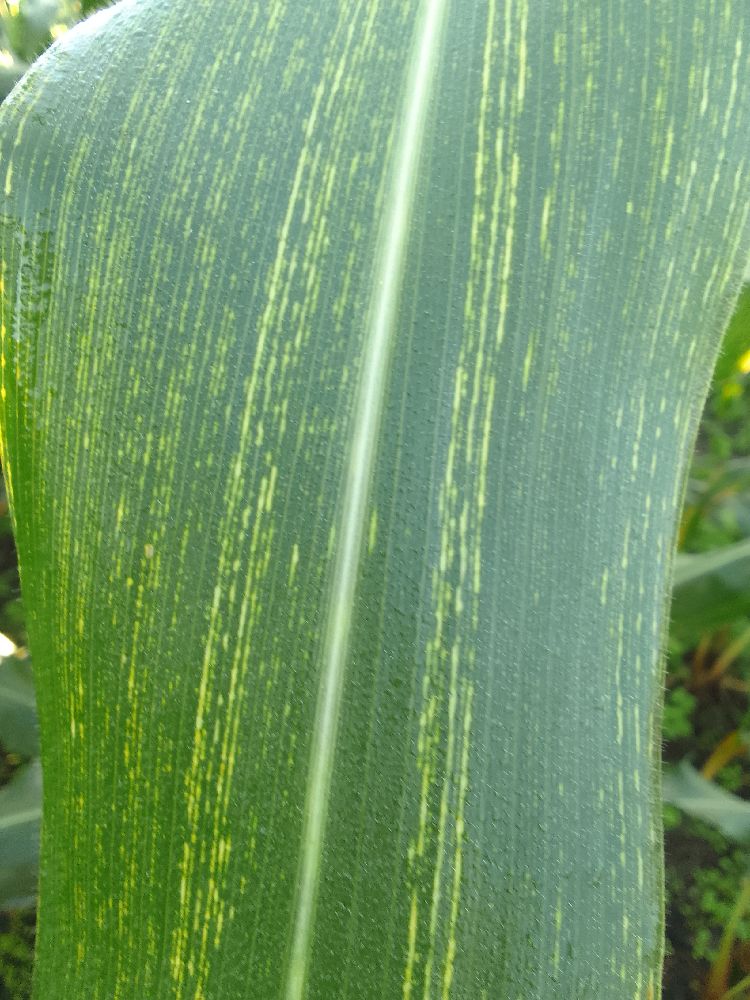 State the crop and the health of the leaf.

maize, maize streak virus
